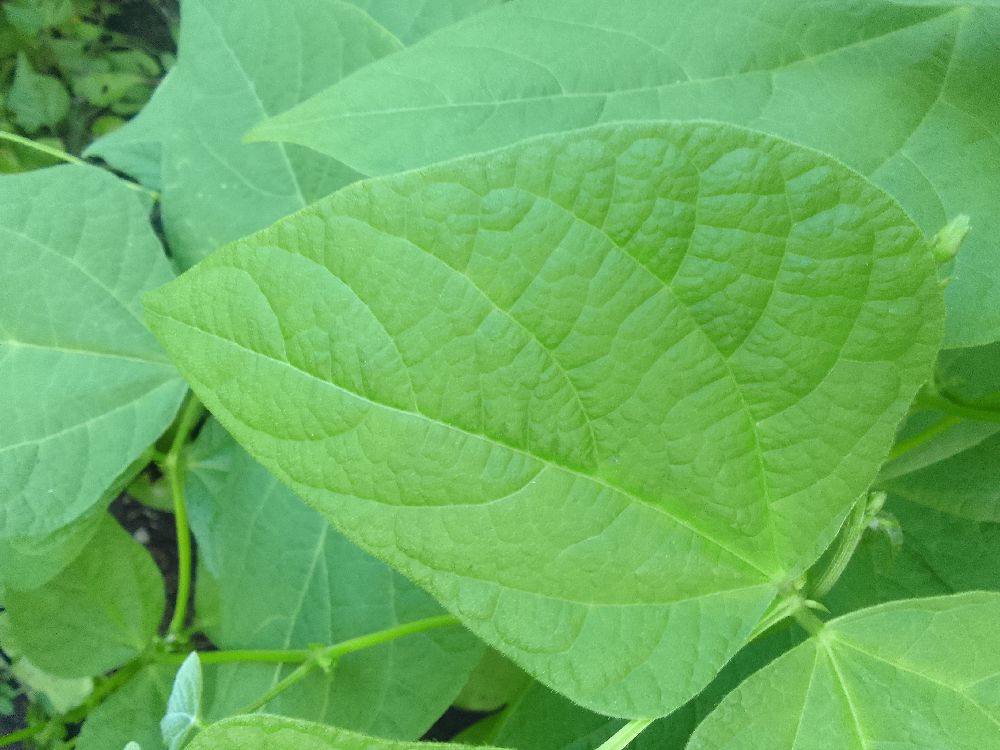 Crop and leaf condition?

common bean, healthy
